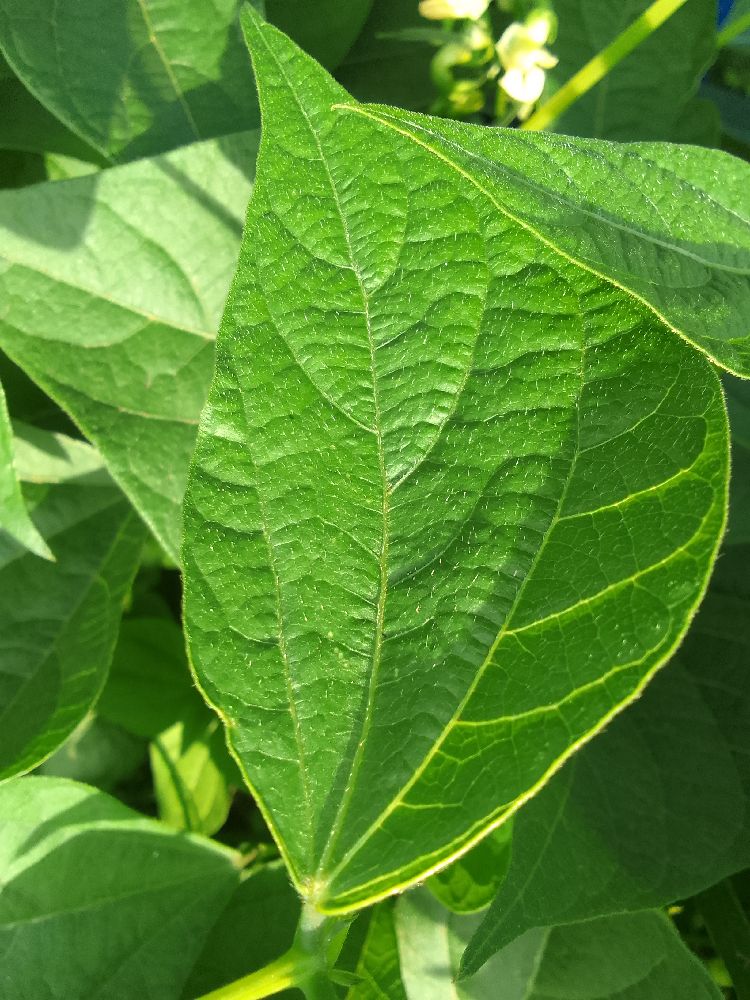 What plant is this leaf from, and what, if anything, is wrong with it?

common bean, healthy
